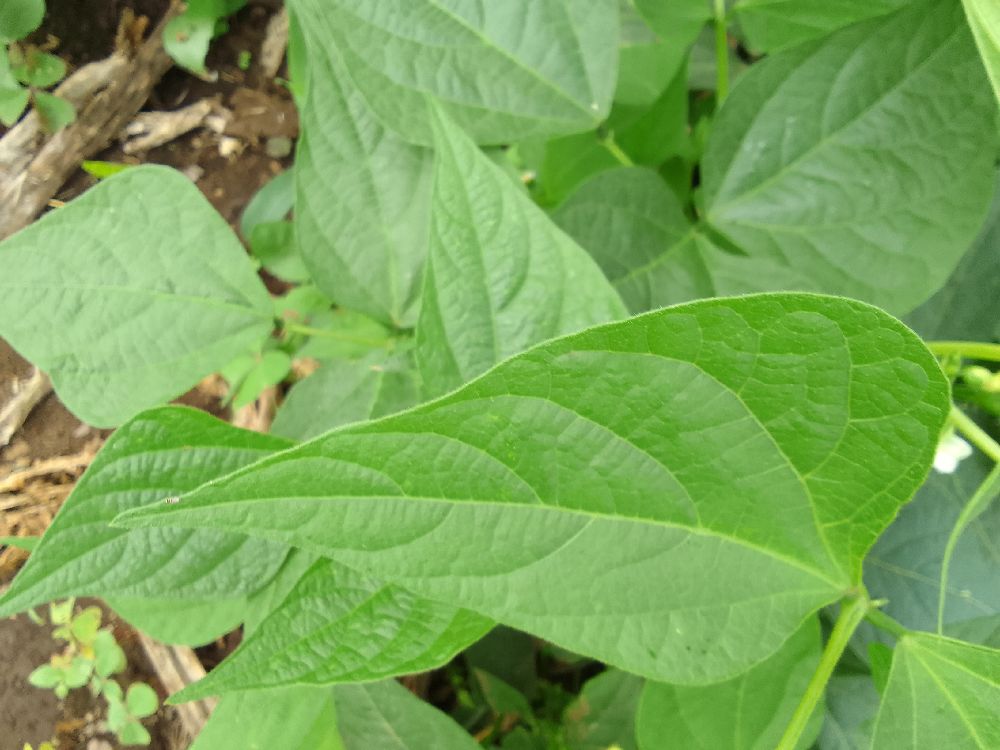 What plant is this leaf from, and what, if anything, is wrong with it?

common bean, healthy
